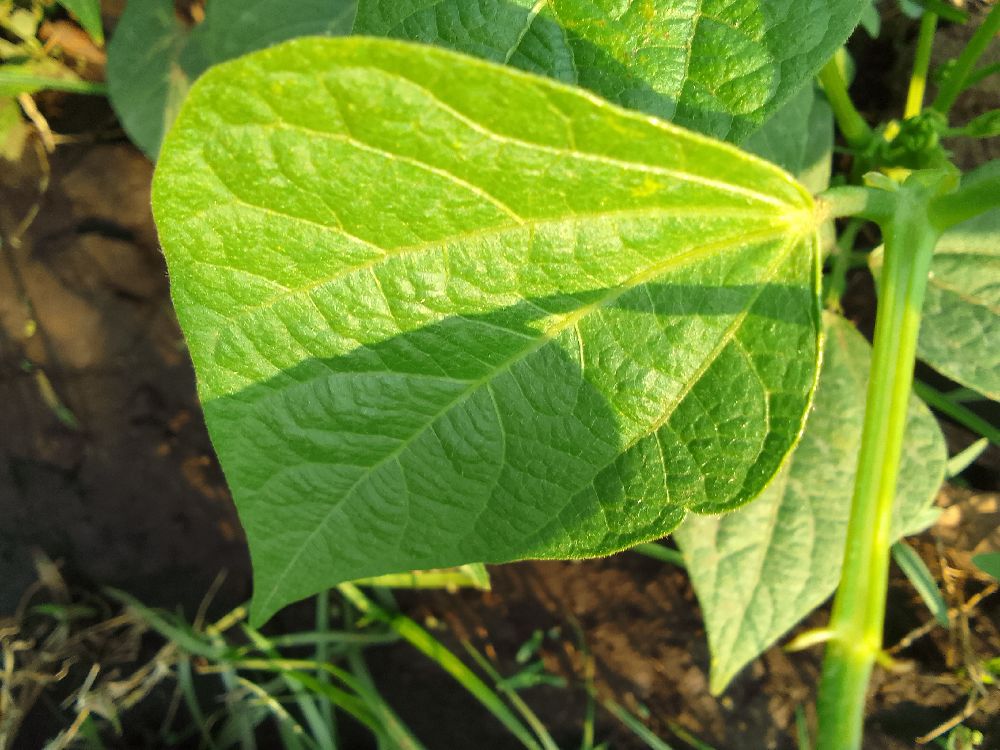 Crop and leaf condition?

common bean, healthy
